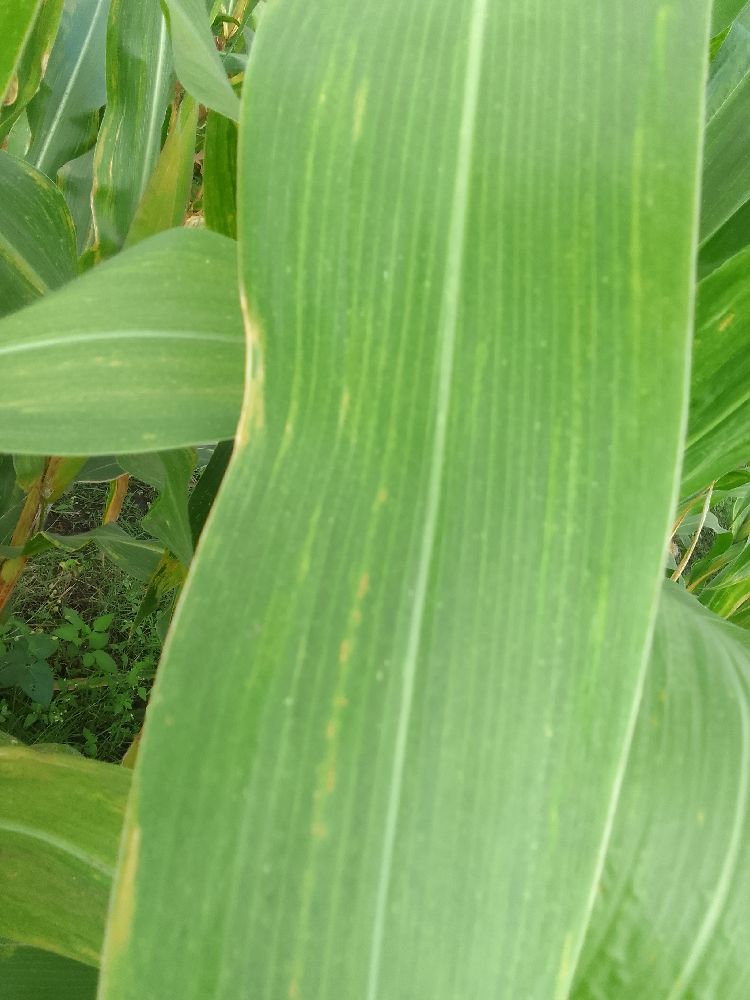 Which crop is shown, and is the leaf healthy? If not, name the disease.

maize, maize lethal necrosis
